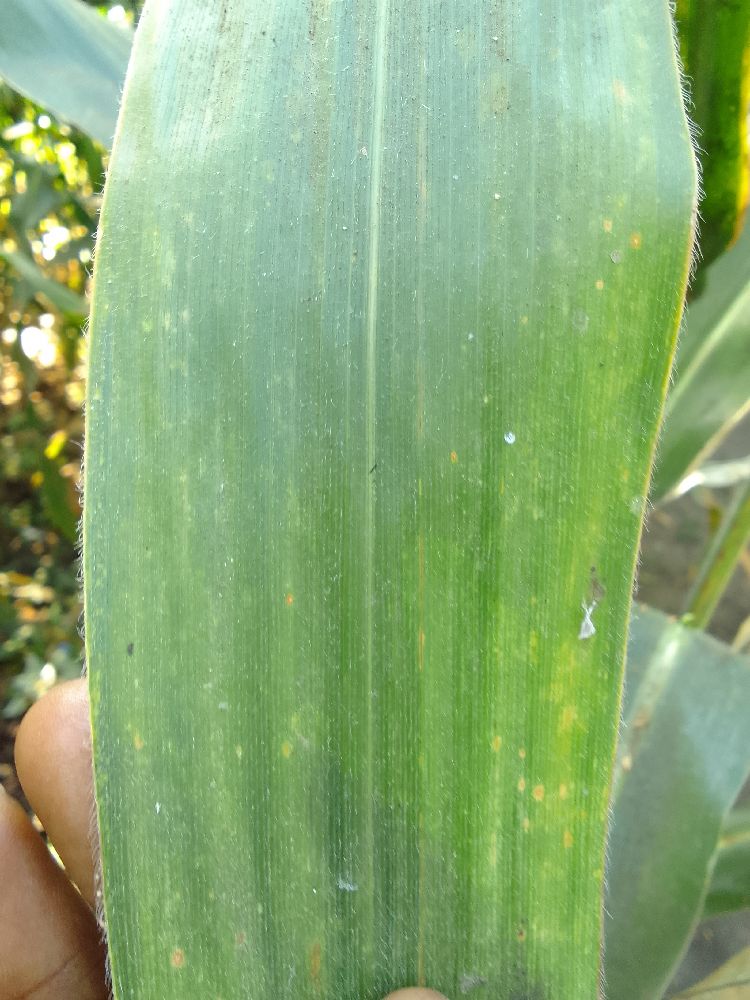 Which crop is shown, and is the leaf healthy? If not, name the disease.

maize, healthy
